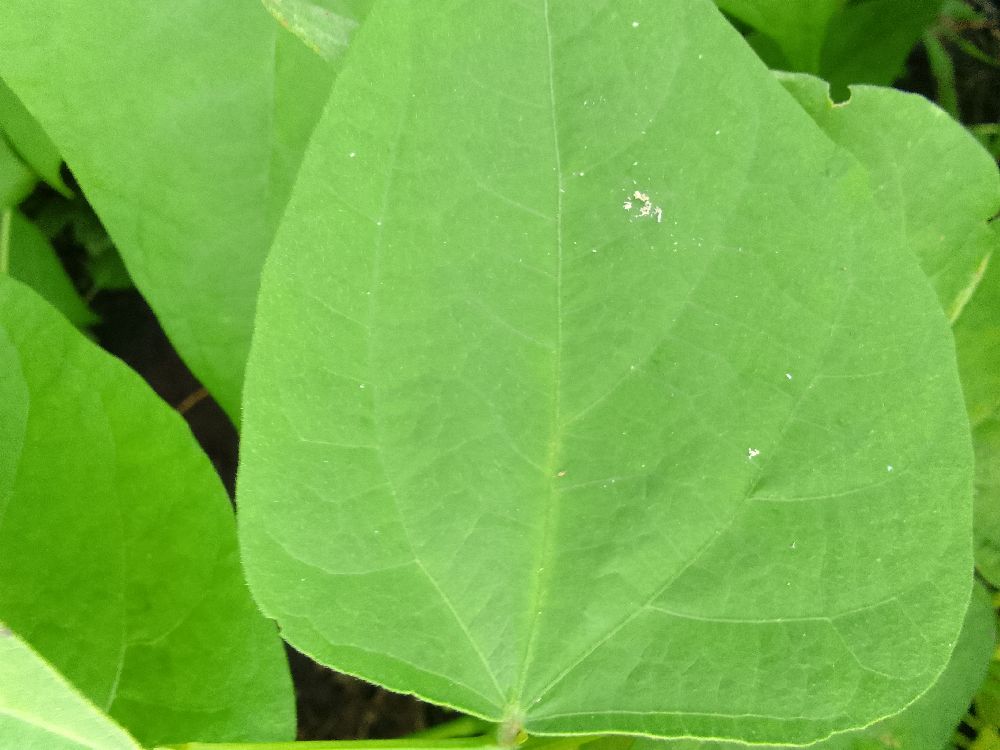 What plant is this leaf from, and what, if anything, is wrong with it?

common bean, healthy
